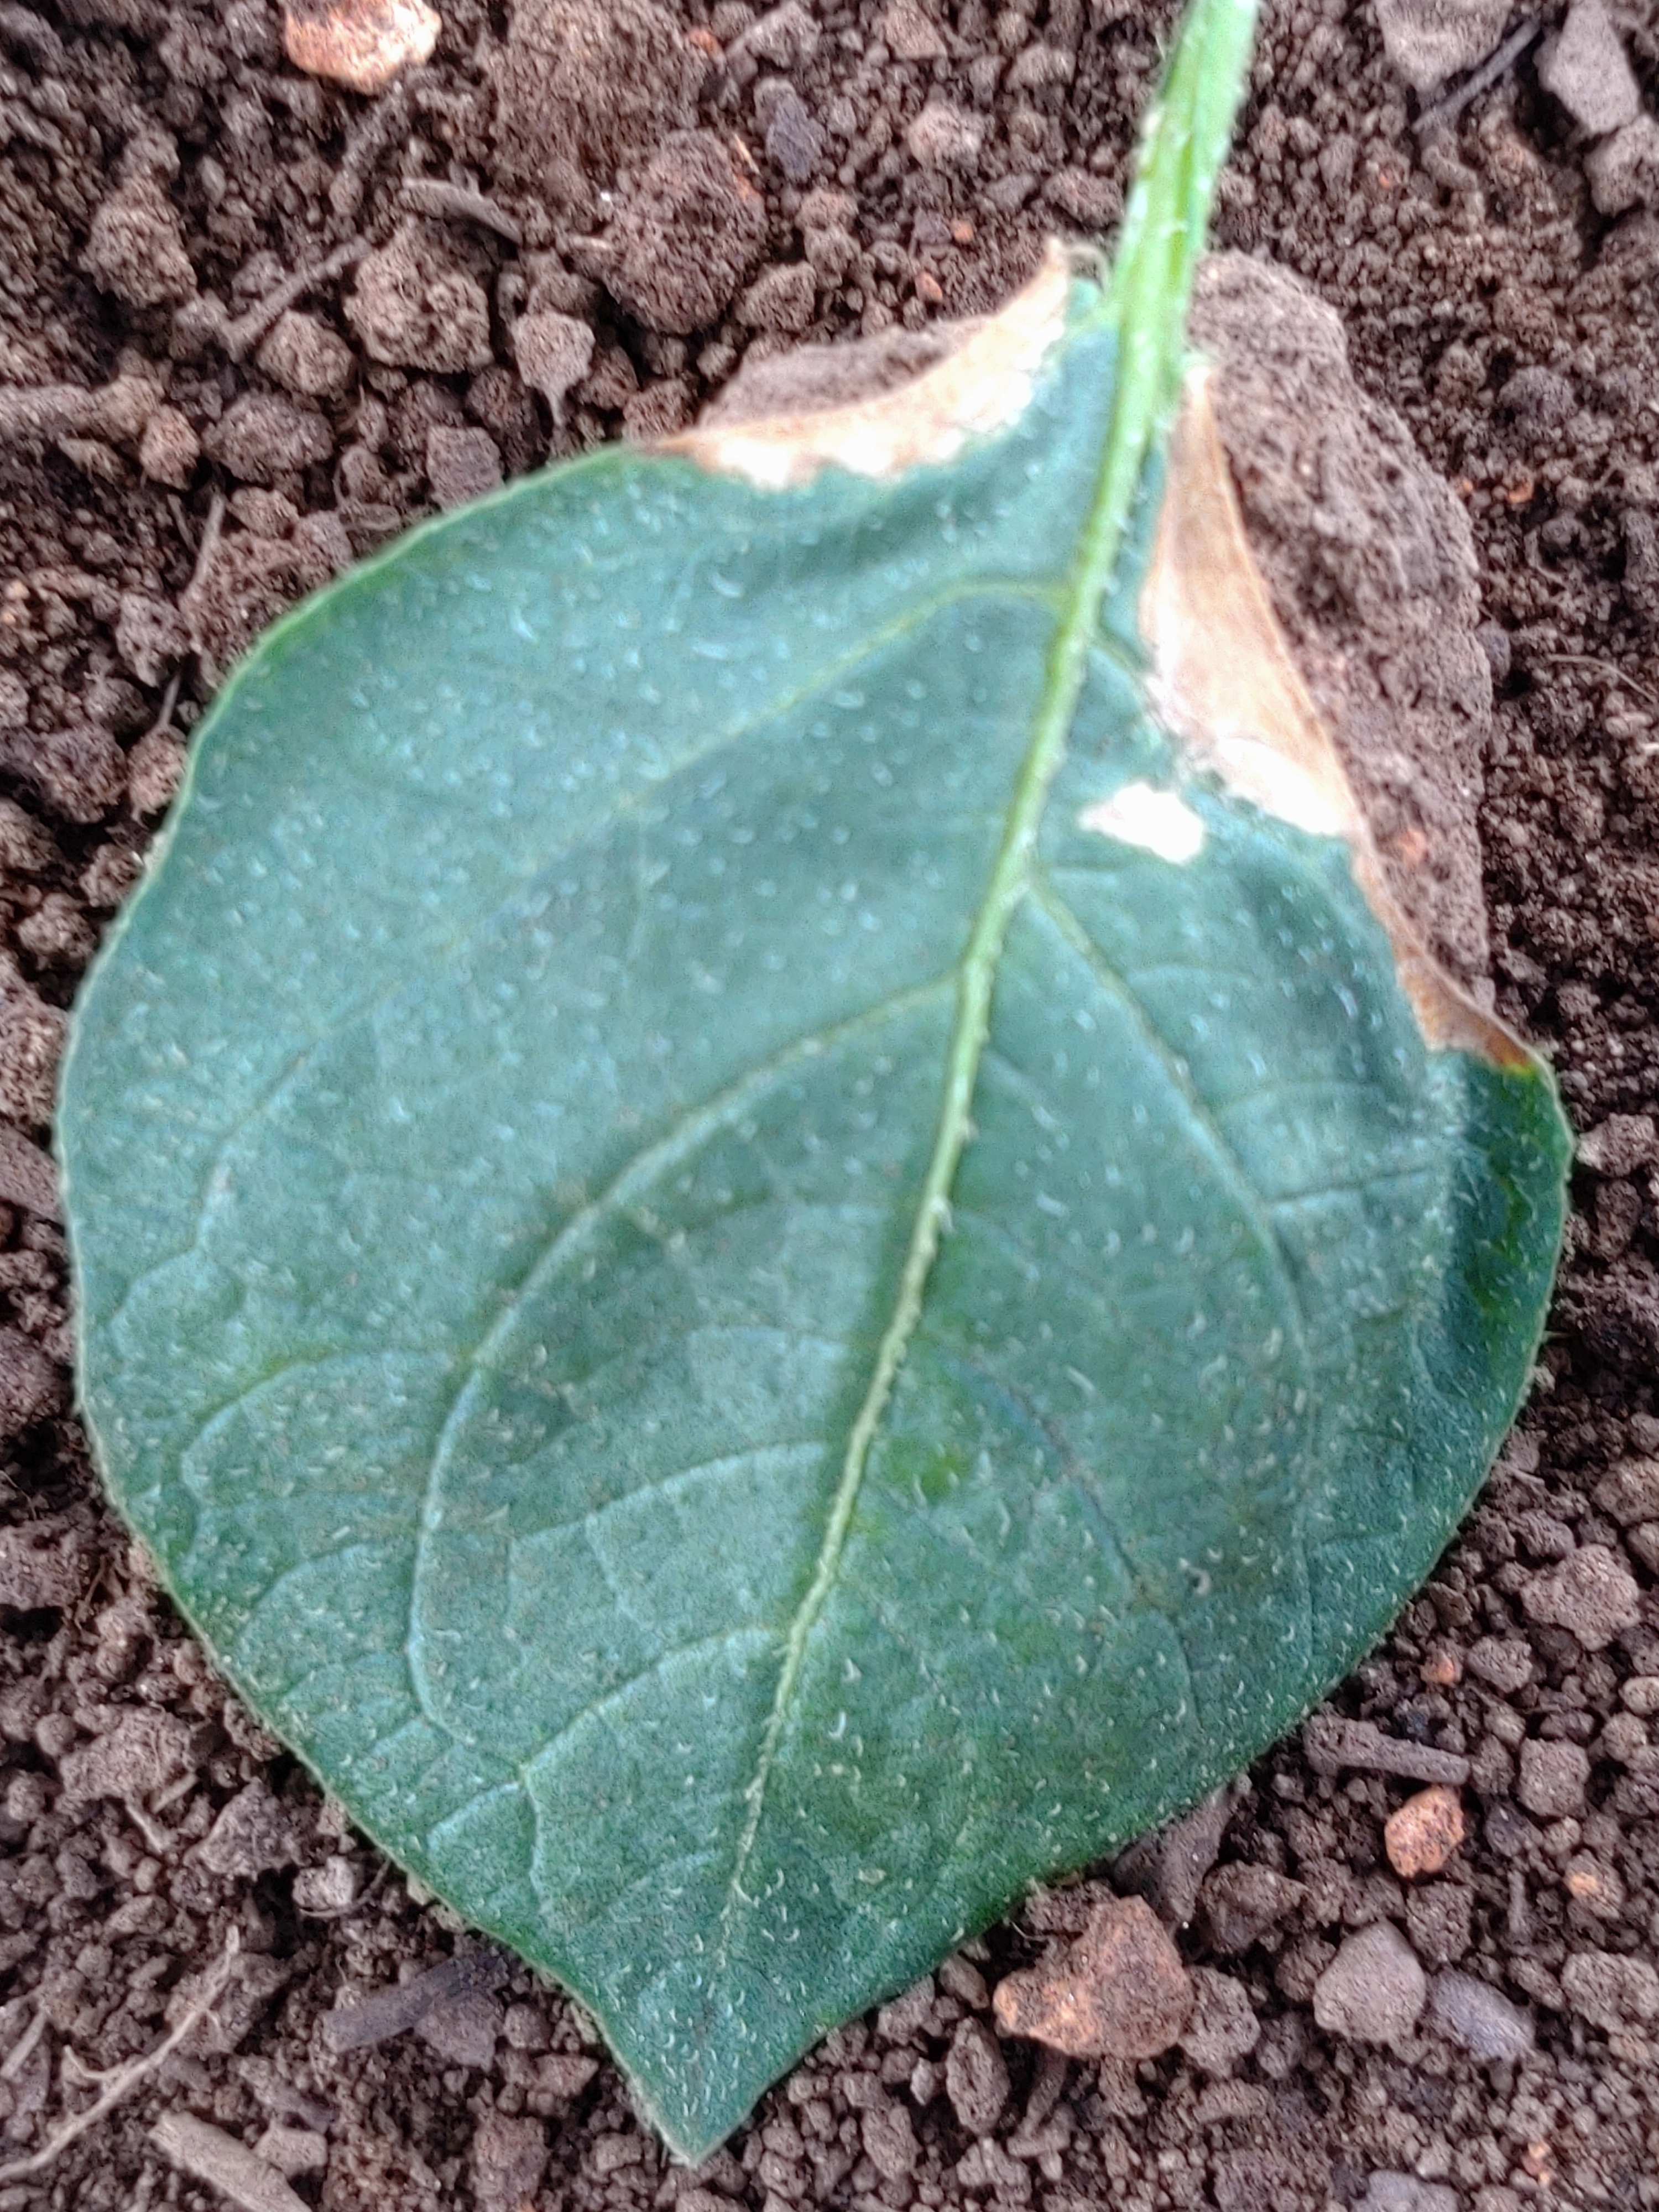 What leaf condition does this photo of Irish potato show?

early blight
